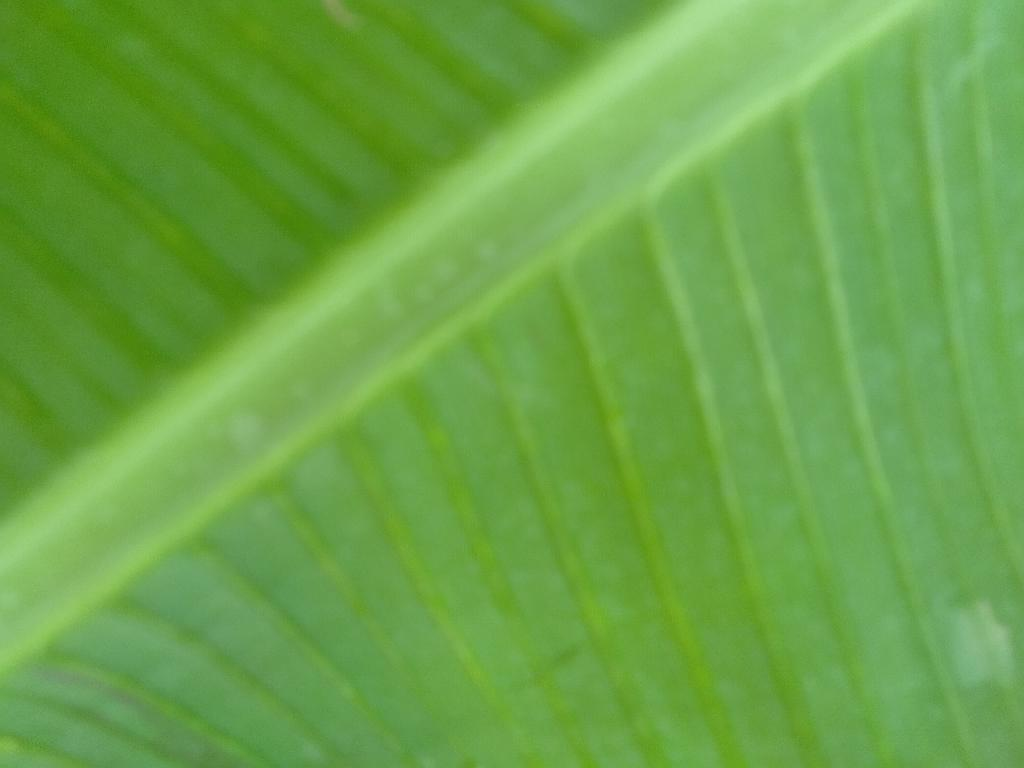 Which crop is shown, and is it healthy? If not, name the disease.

banana, healthy
